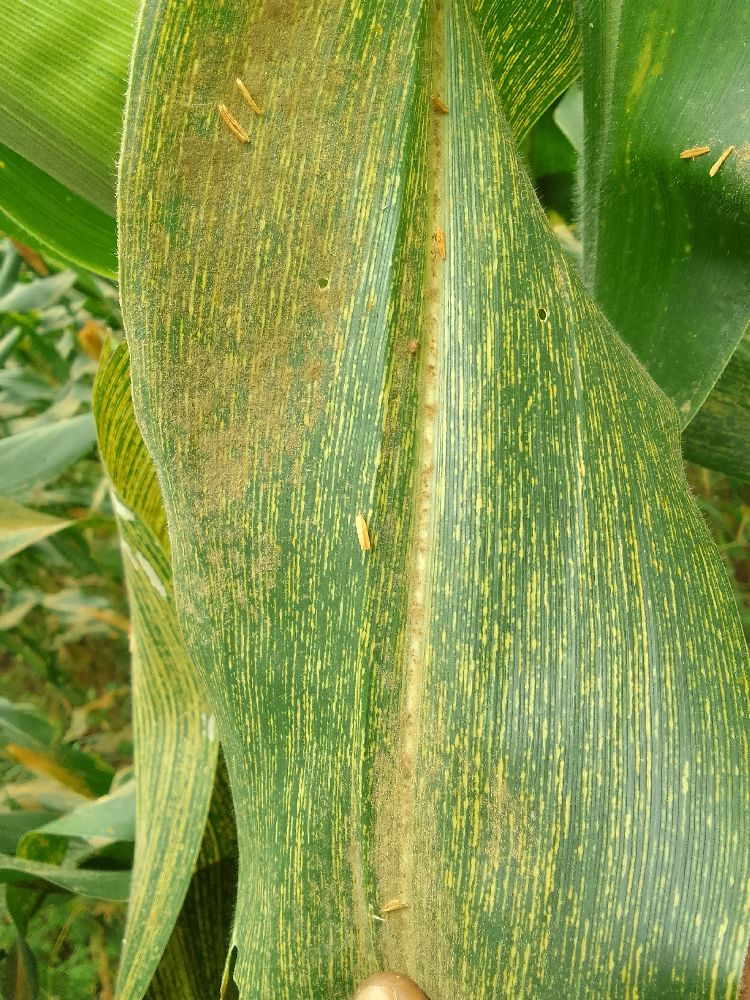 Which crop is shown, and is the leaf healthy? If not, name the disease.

maize, maize streak virus
